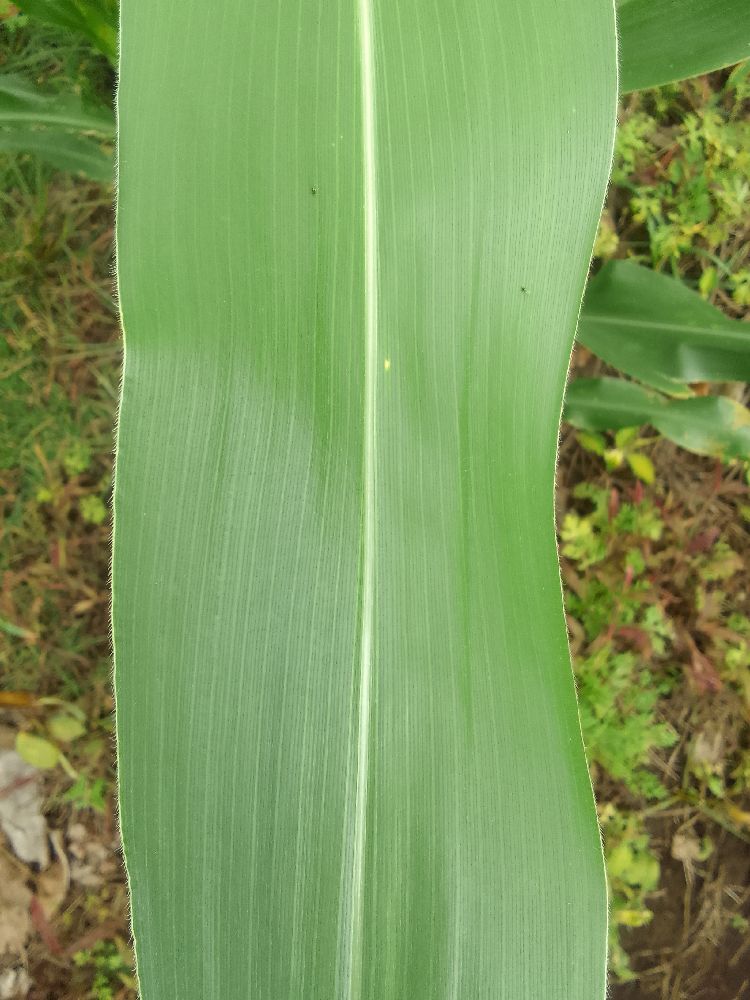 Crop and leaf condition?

maize, healthy
